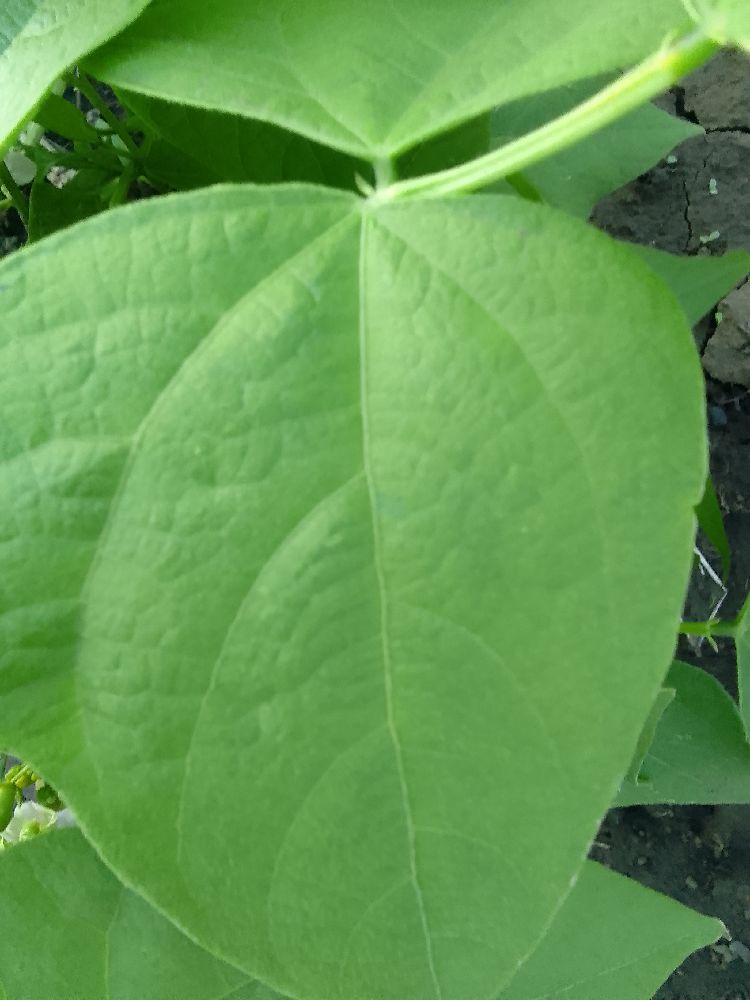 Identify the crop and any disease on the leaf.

common bean, healthy
